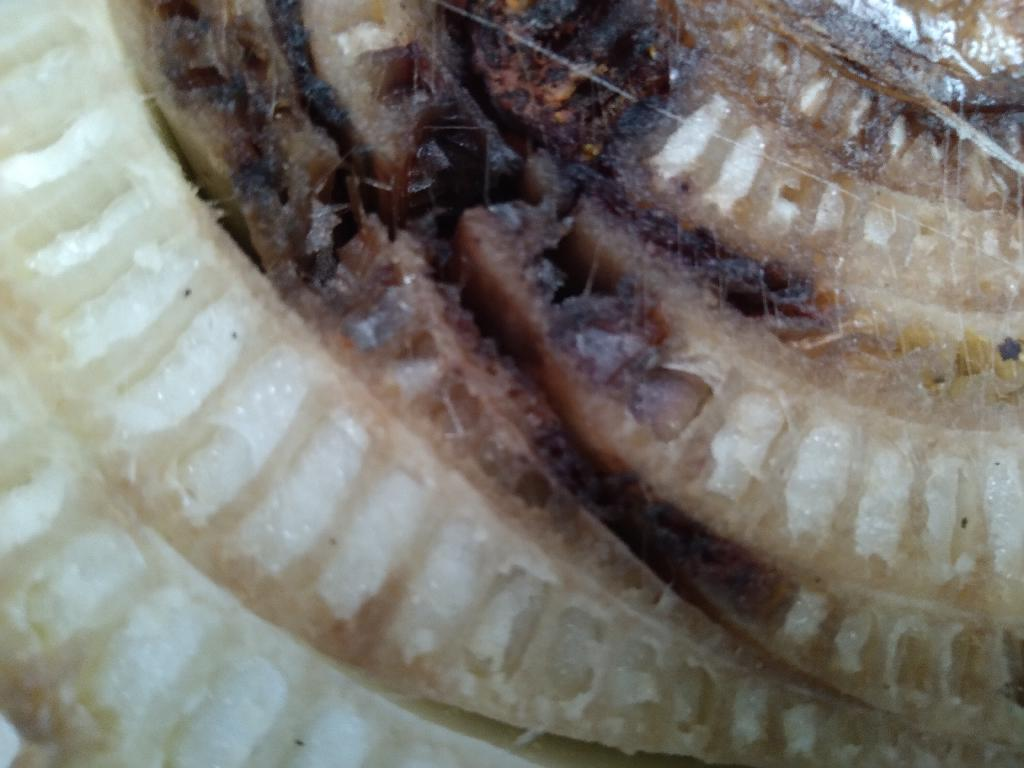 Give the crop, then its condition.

banana, fusarium wilt race 1
